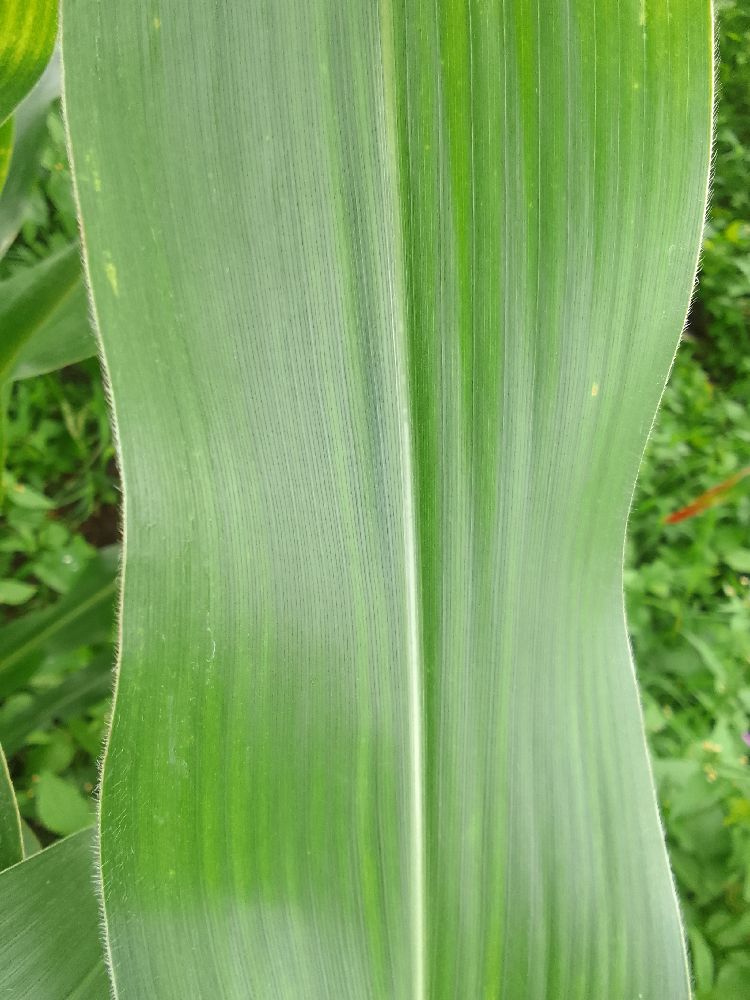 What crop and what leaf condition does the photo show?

maize, healthy
